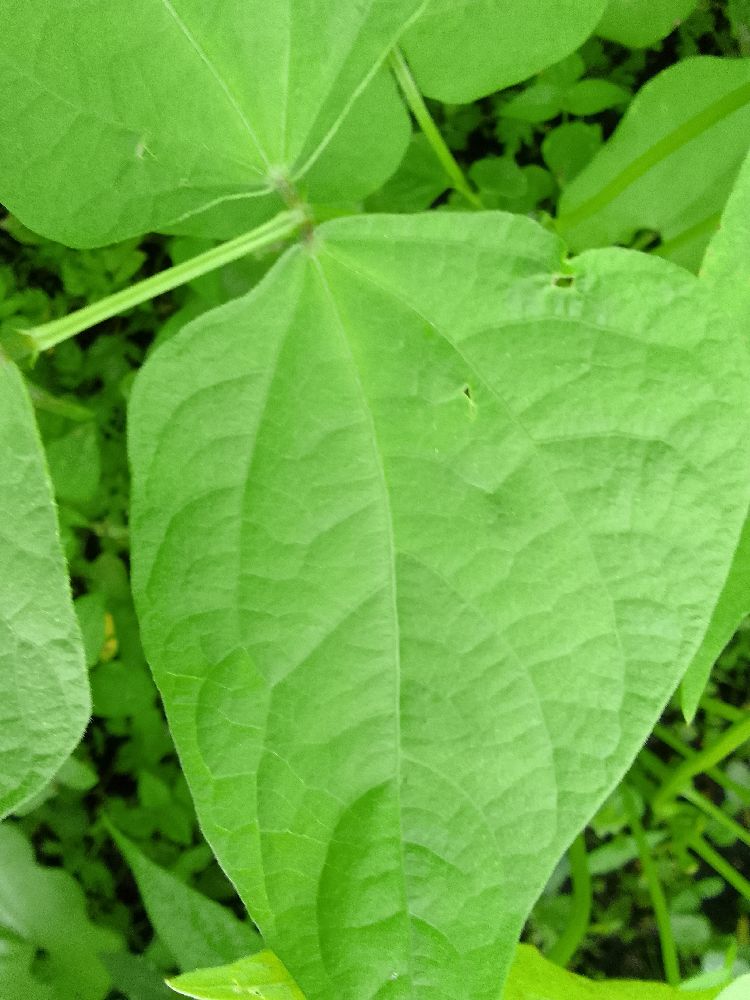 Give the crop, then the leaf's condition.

common bean, healthy
